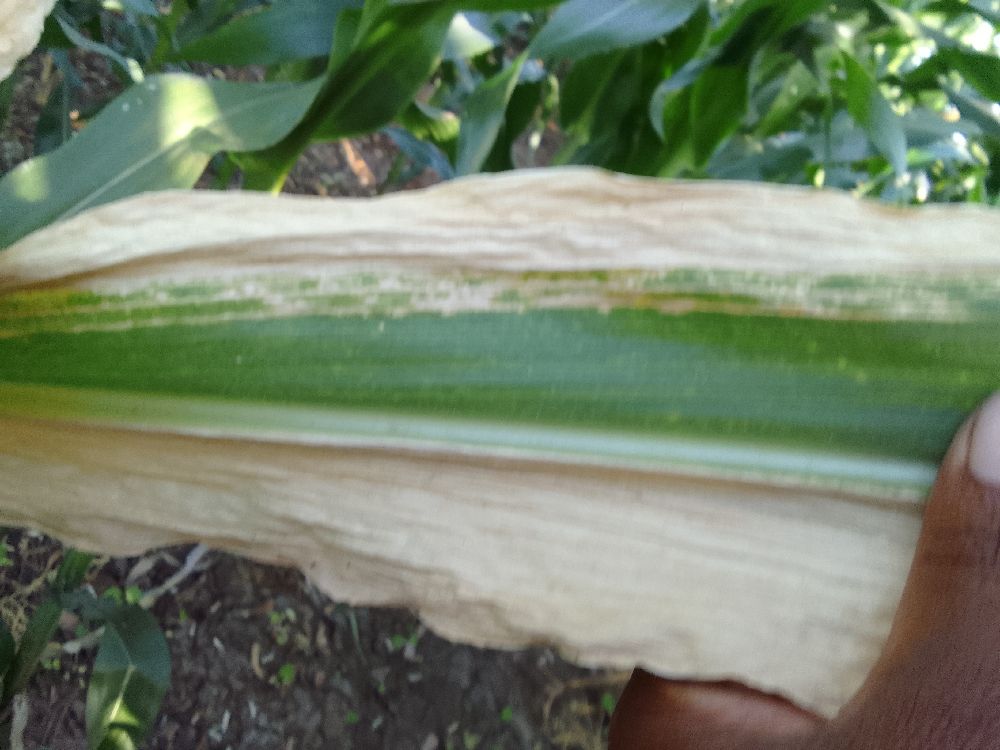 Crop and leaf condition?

maize, maize lethal necrosis
